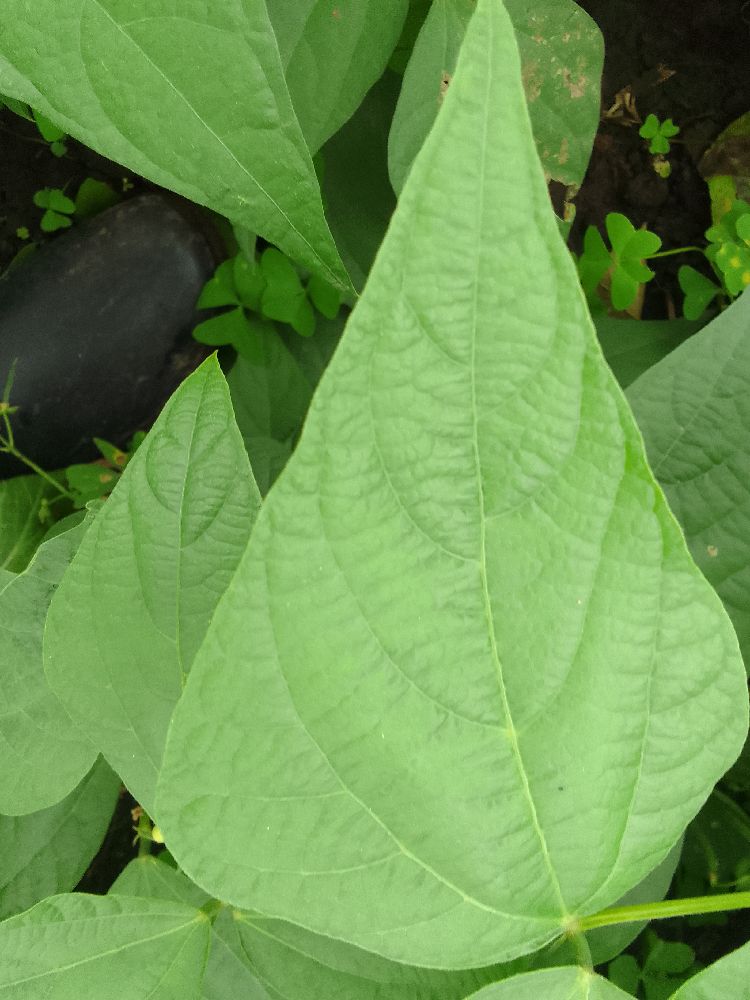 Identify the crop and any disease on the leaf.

common bean, healthy
